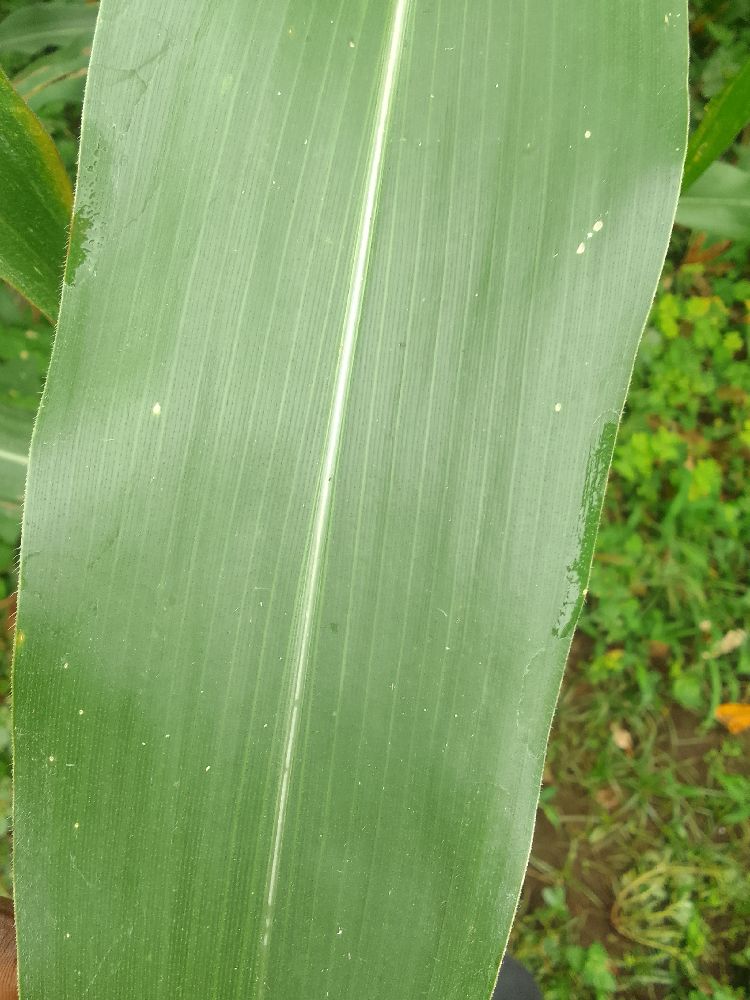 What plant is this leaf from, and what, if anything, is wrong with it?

maize, healthy
